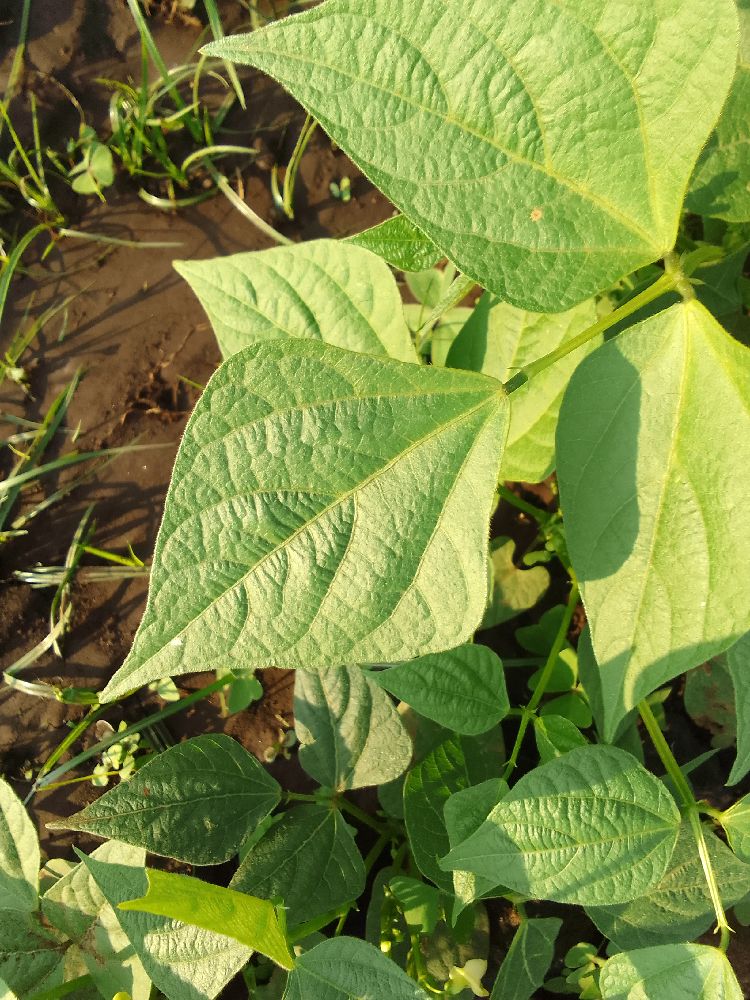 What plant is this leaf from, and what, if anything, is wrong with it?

common bean, healthy
